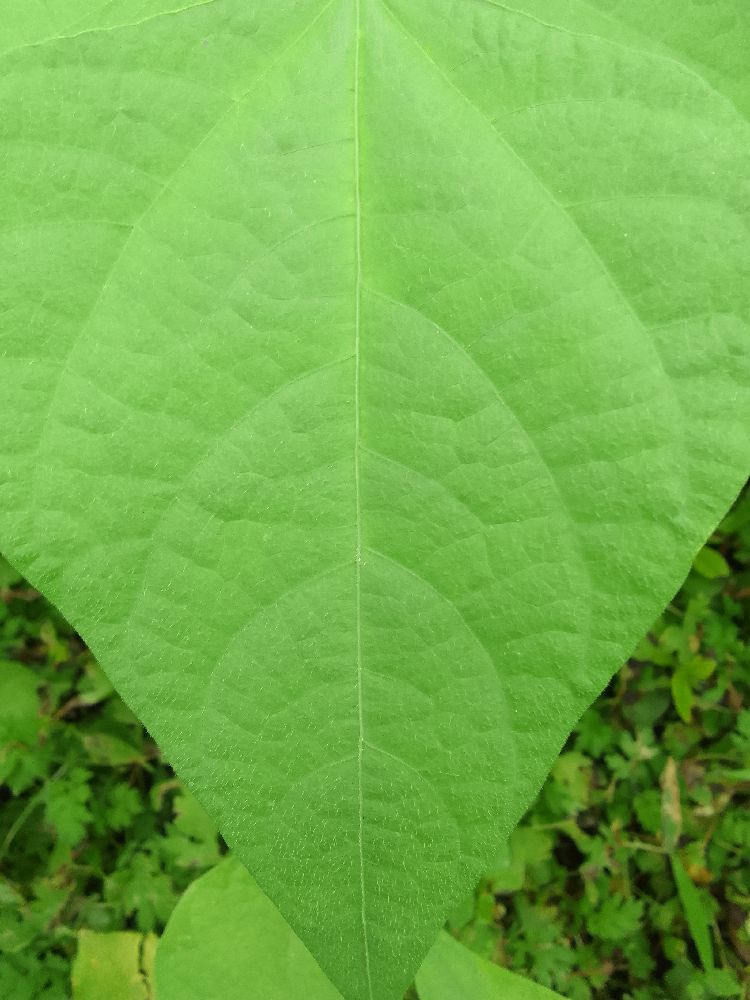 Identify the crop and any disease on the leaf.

common bean, healthy
